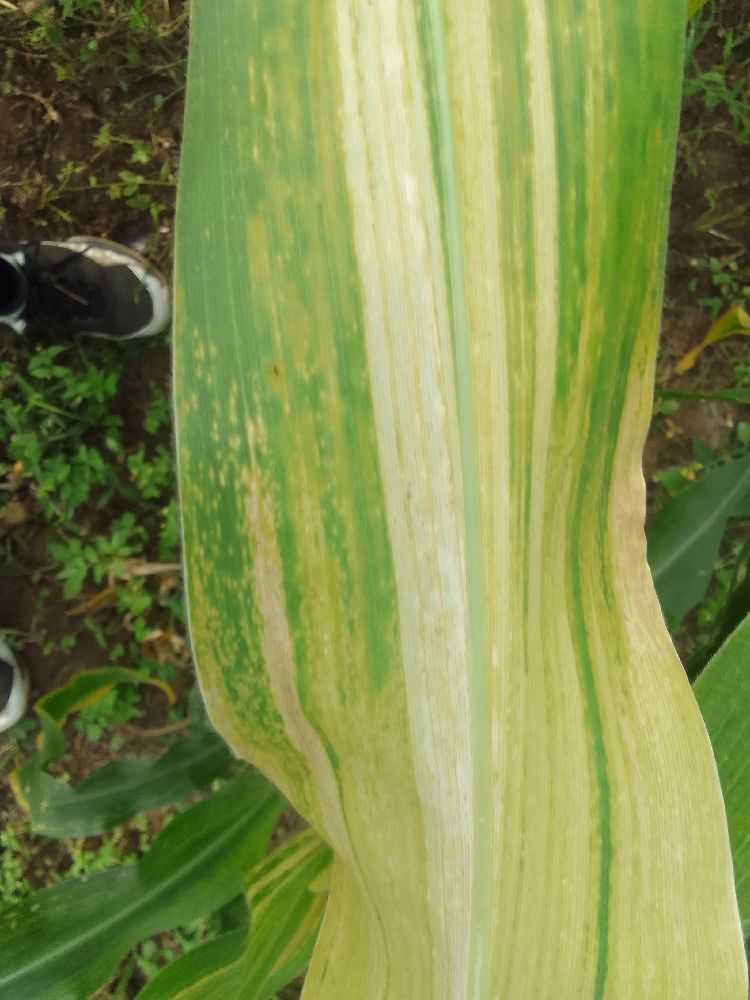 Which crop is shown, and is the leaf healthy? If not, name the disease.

maize, maize lethal necrosis
